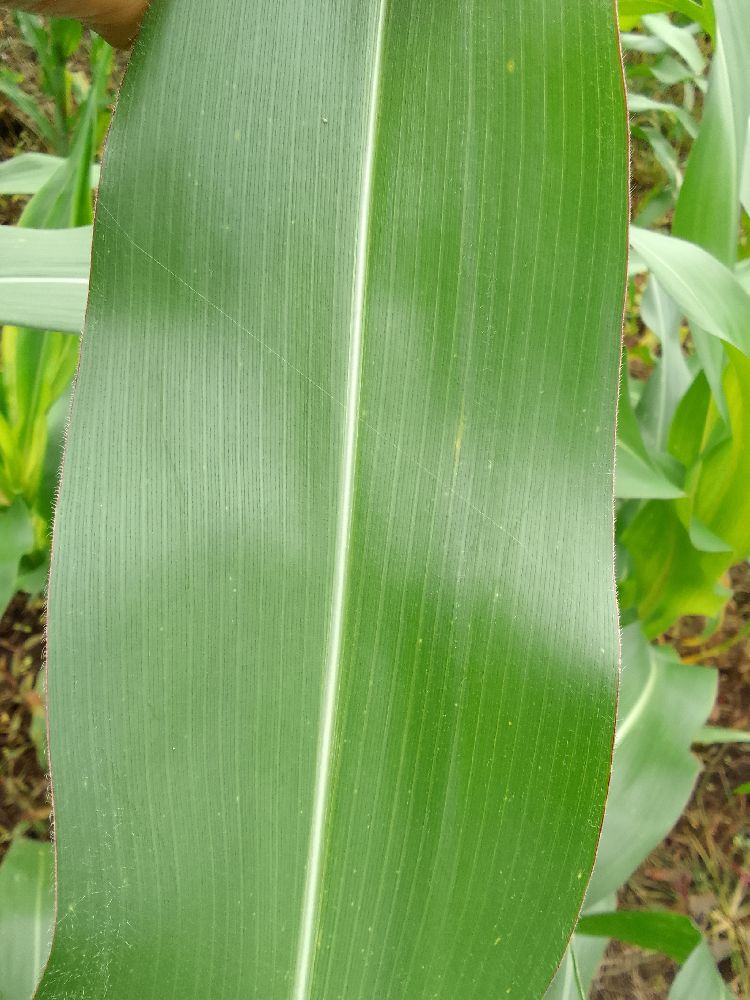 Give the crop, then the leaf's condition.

maize, healthy
